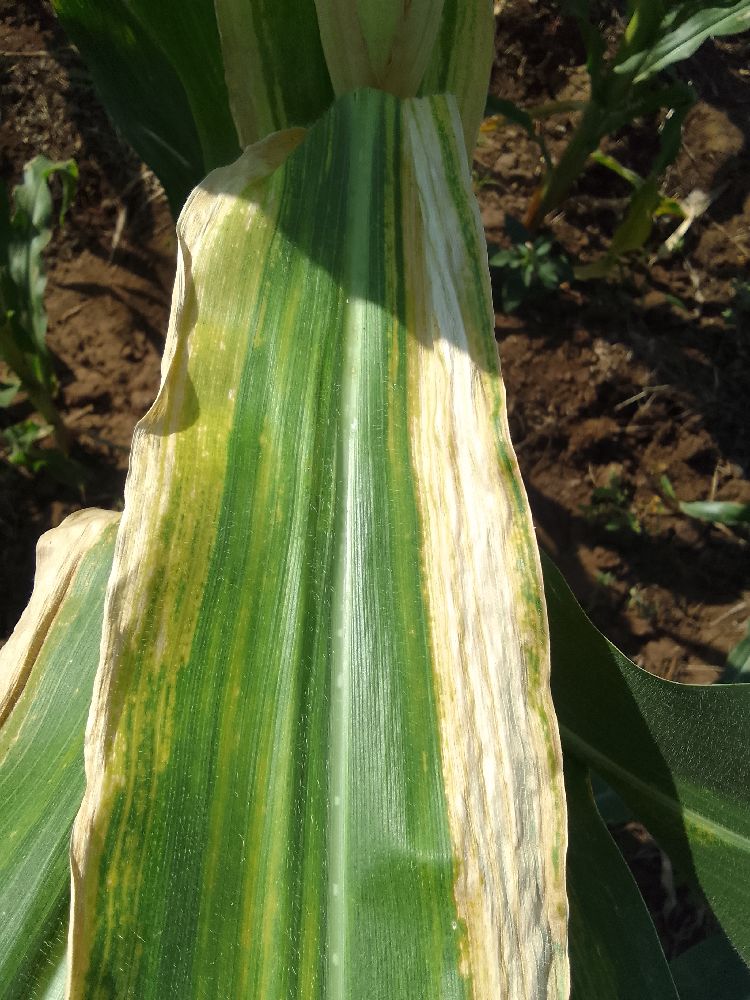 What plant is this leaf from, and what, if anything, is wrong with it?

maize, maize lethal necrosis
